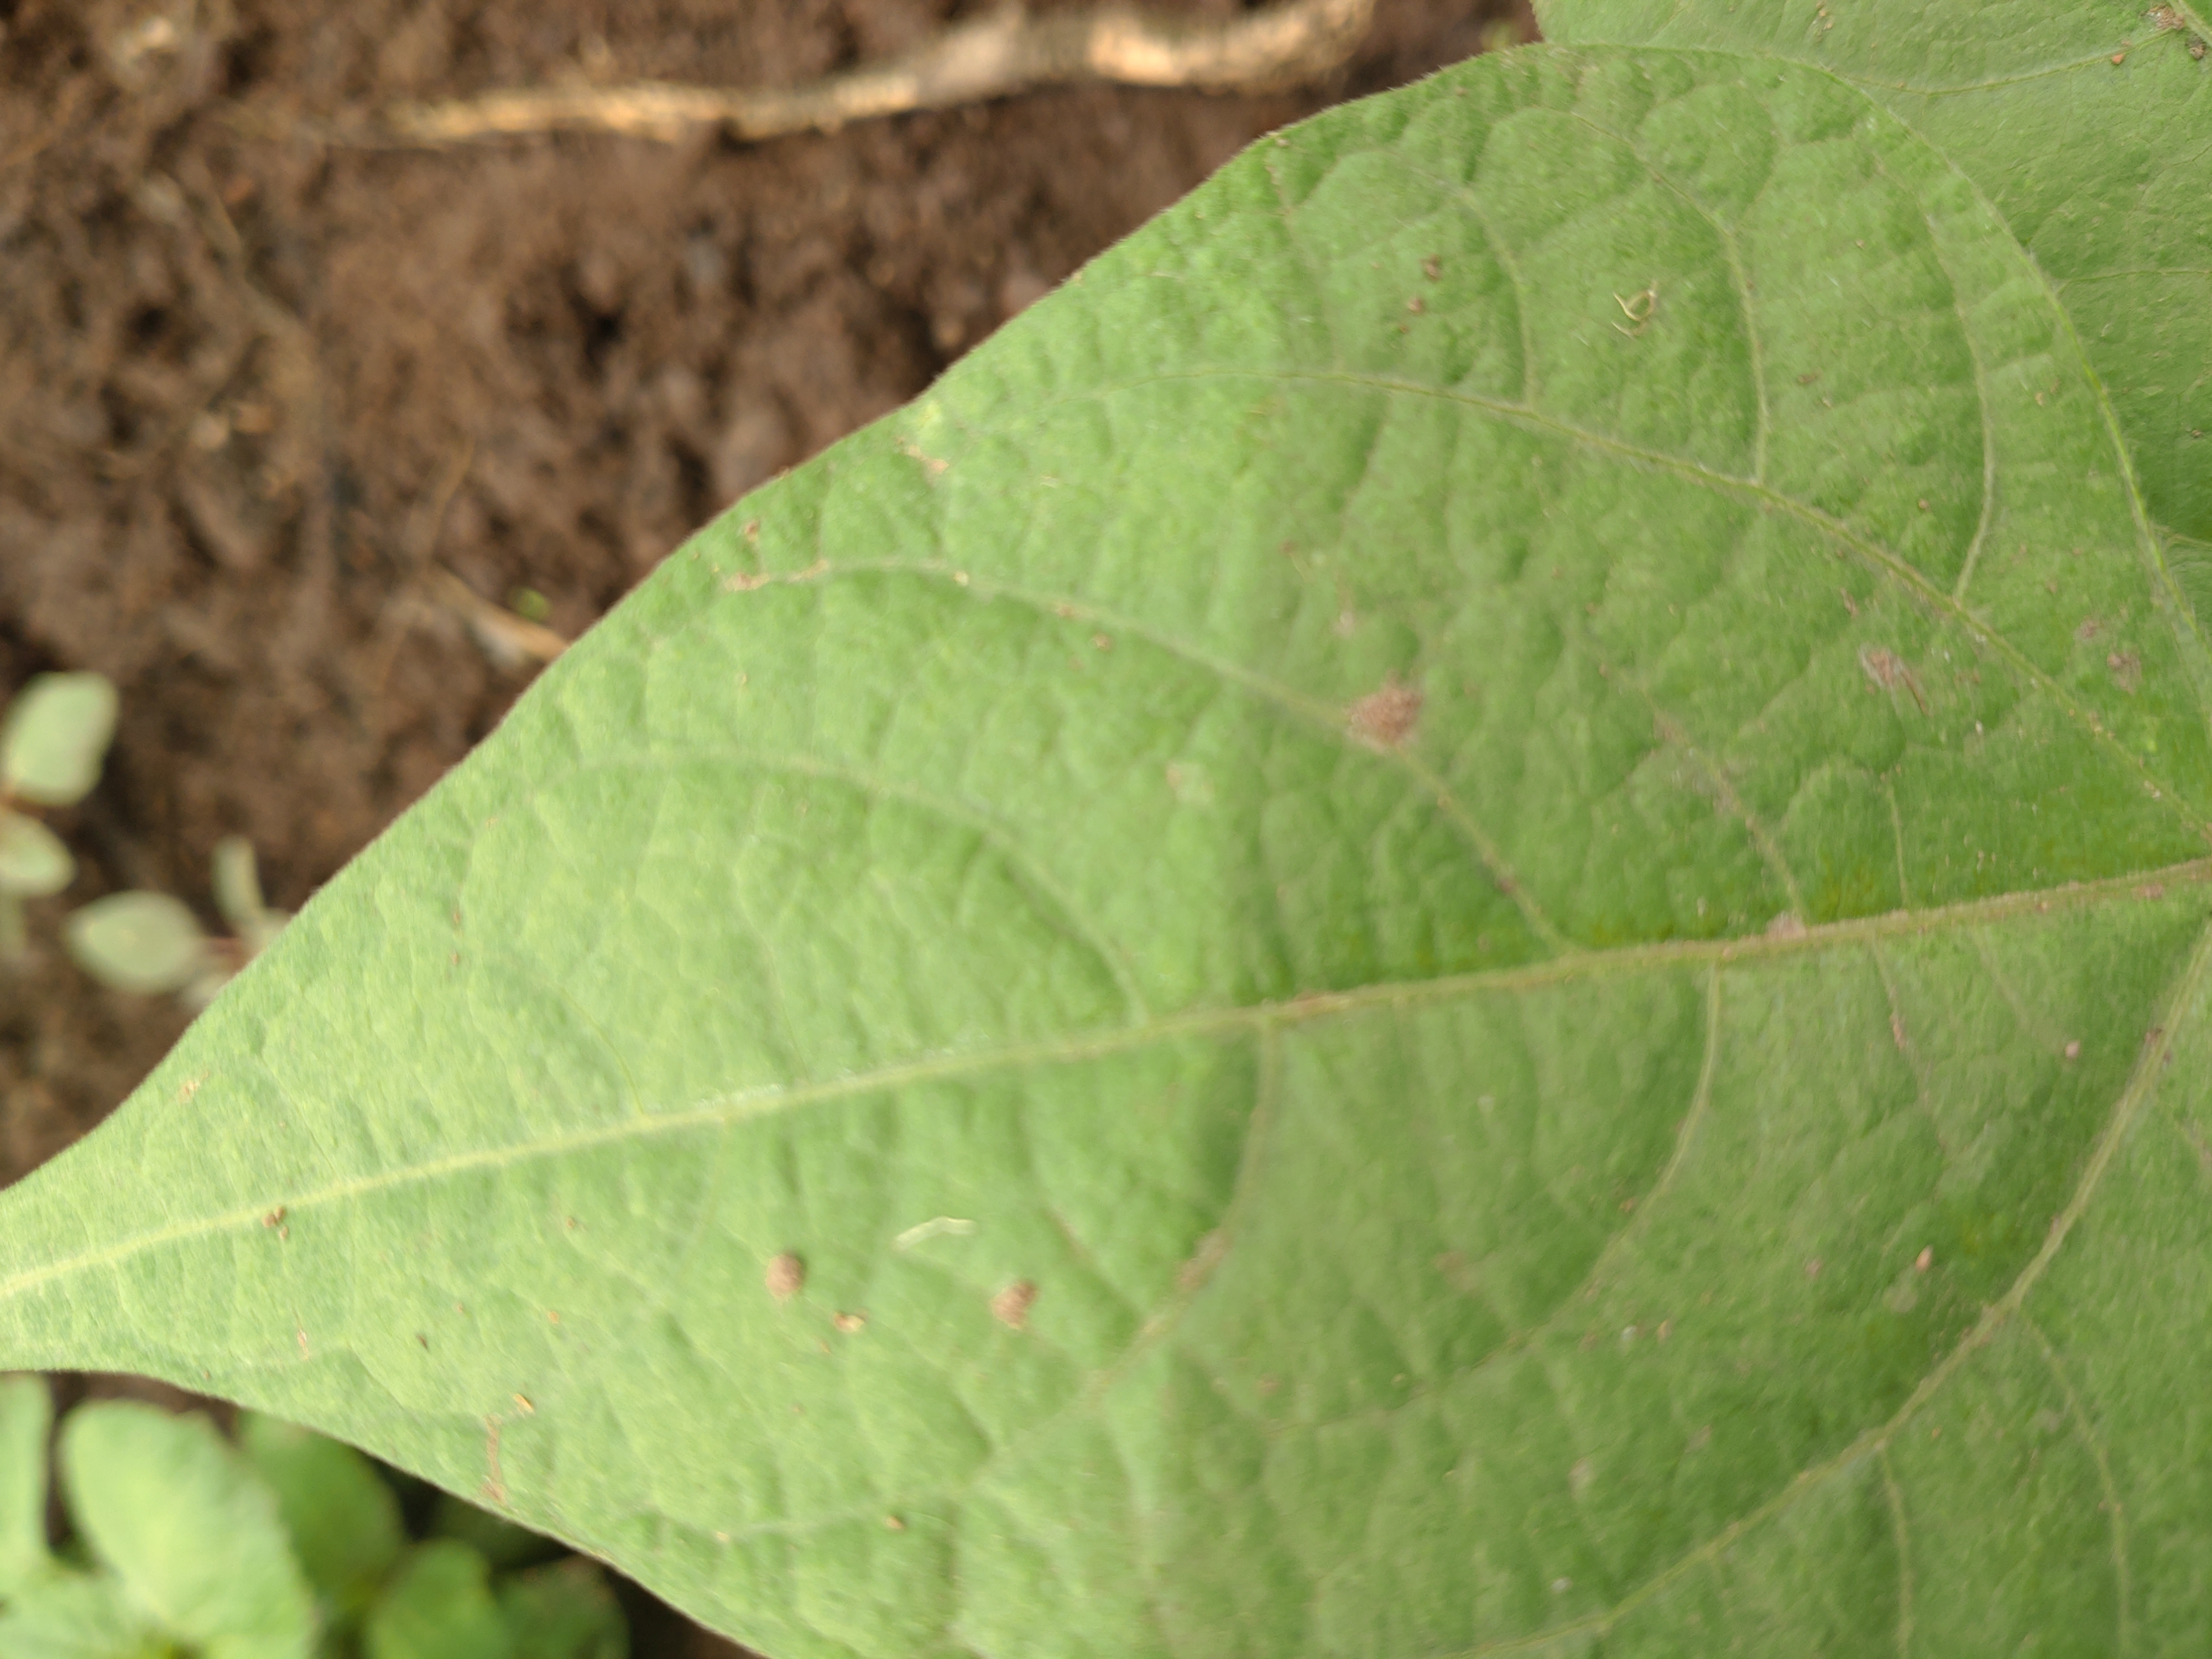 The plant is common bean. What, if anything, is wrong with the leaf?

healthy
